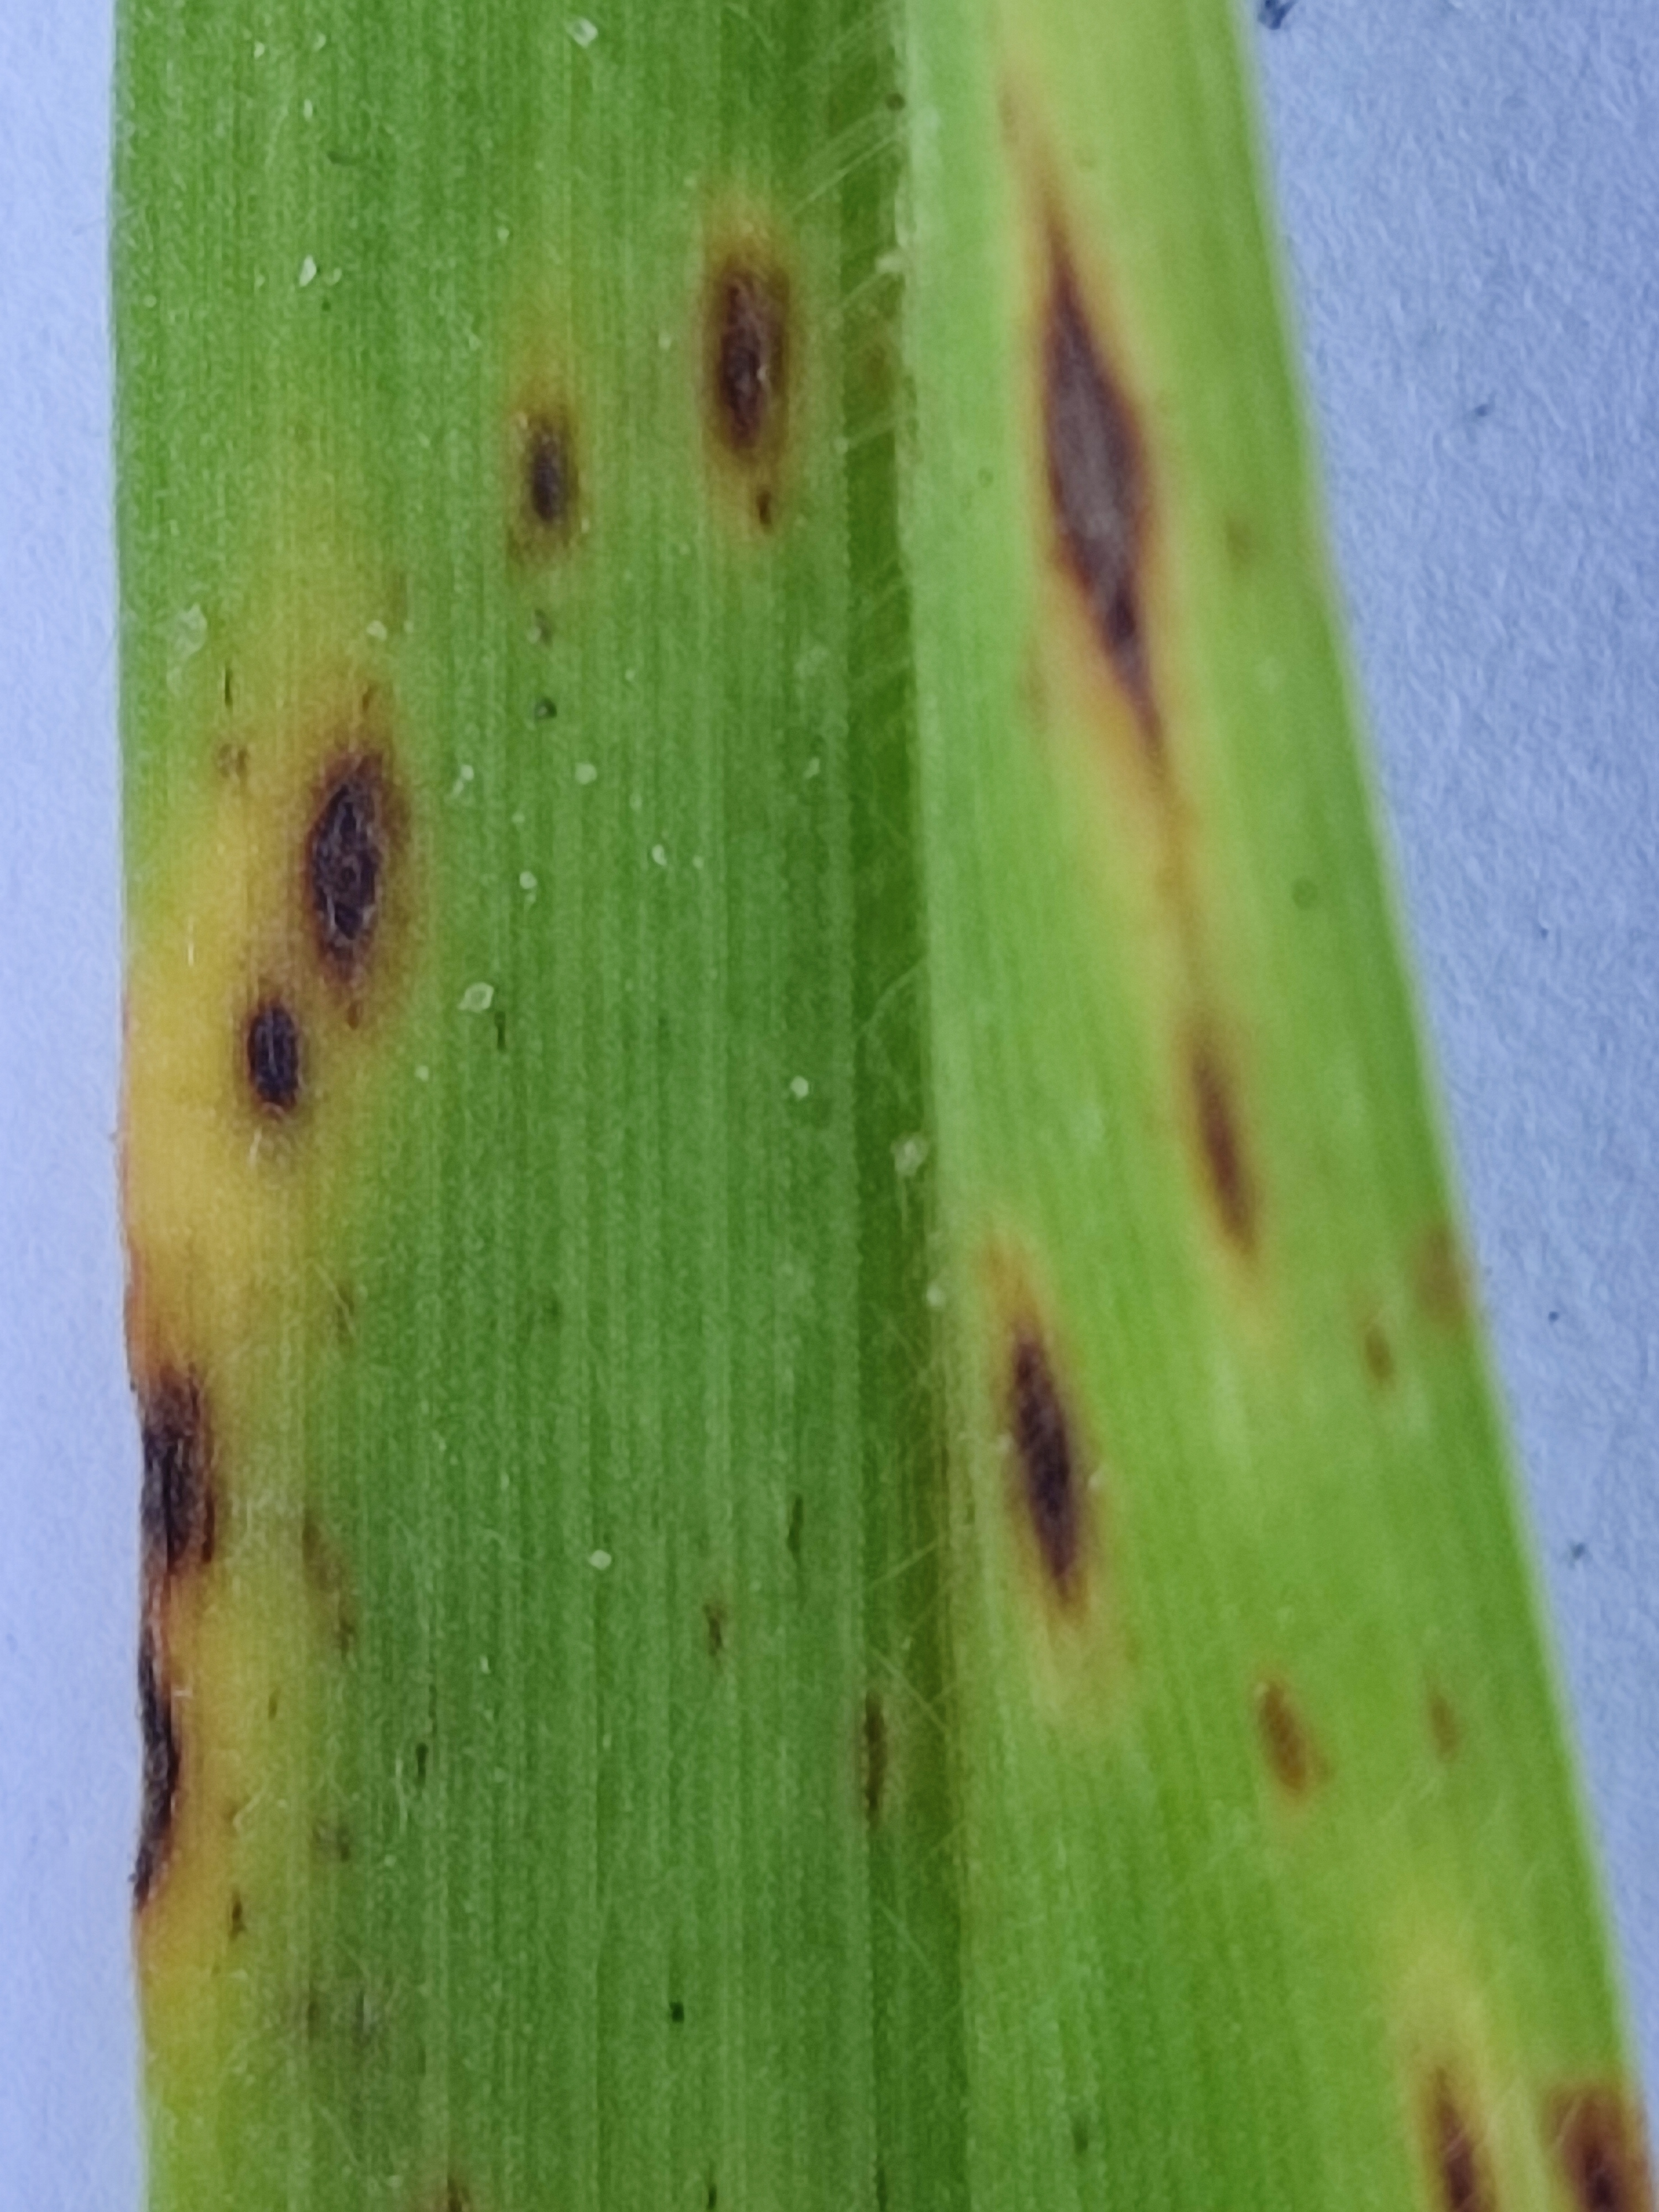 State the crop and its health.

pearl millet, pyricularia sp.
